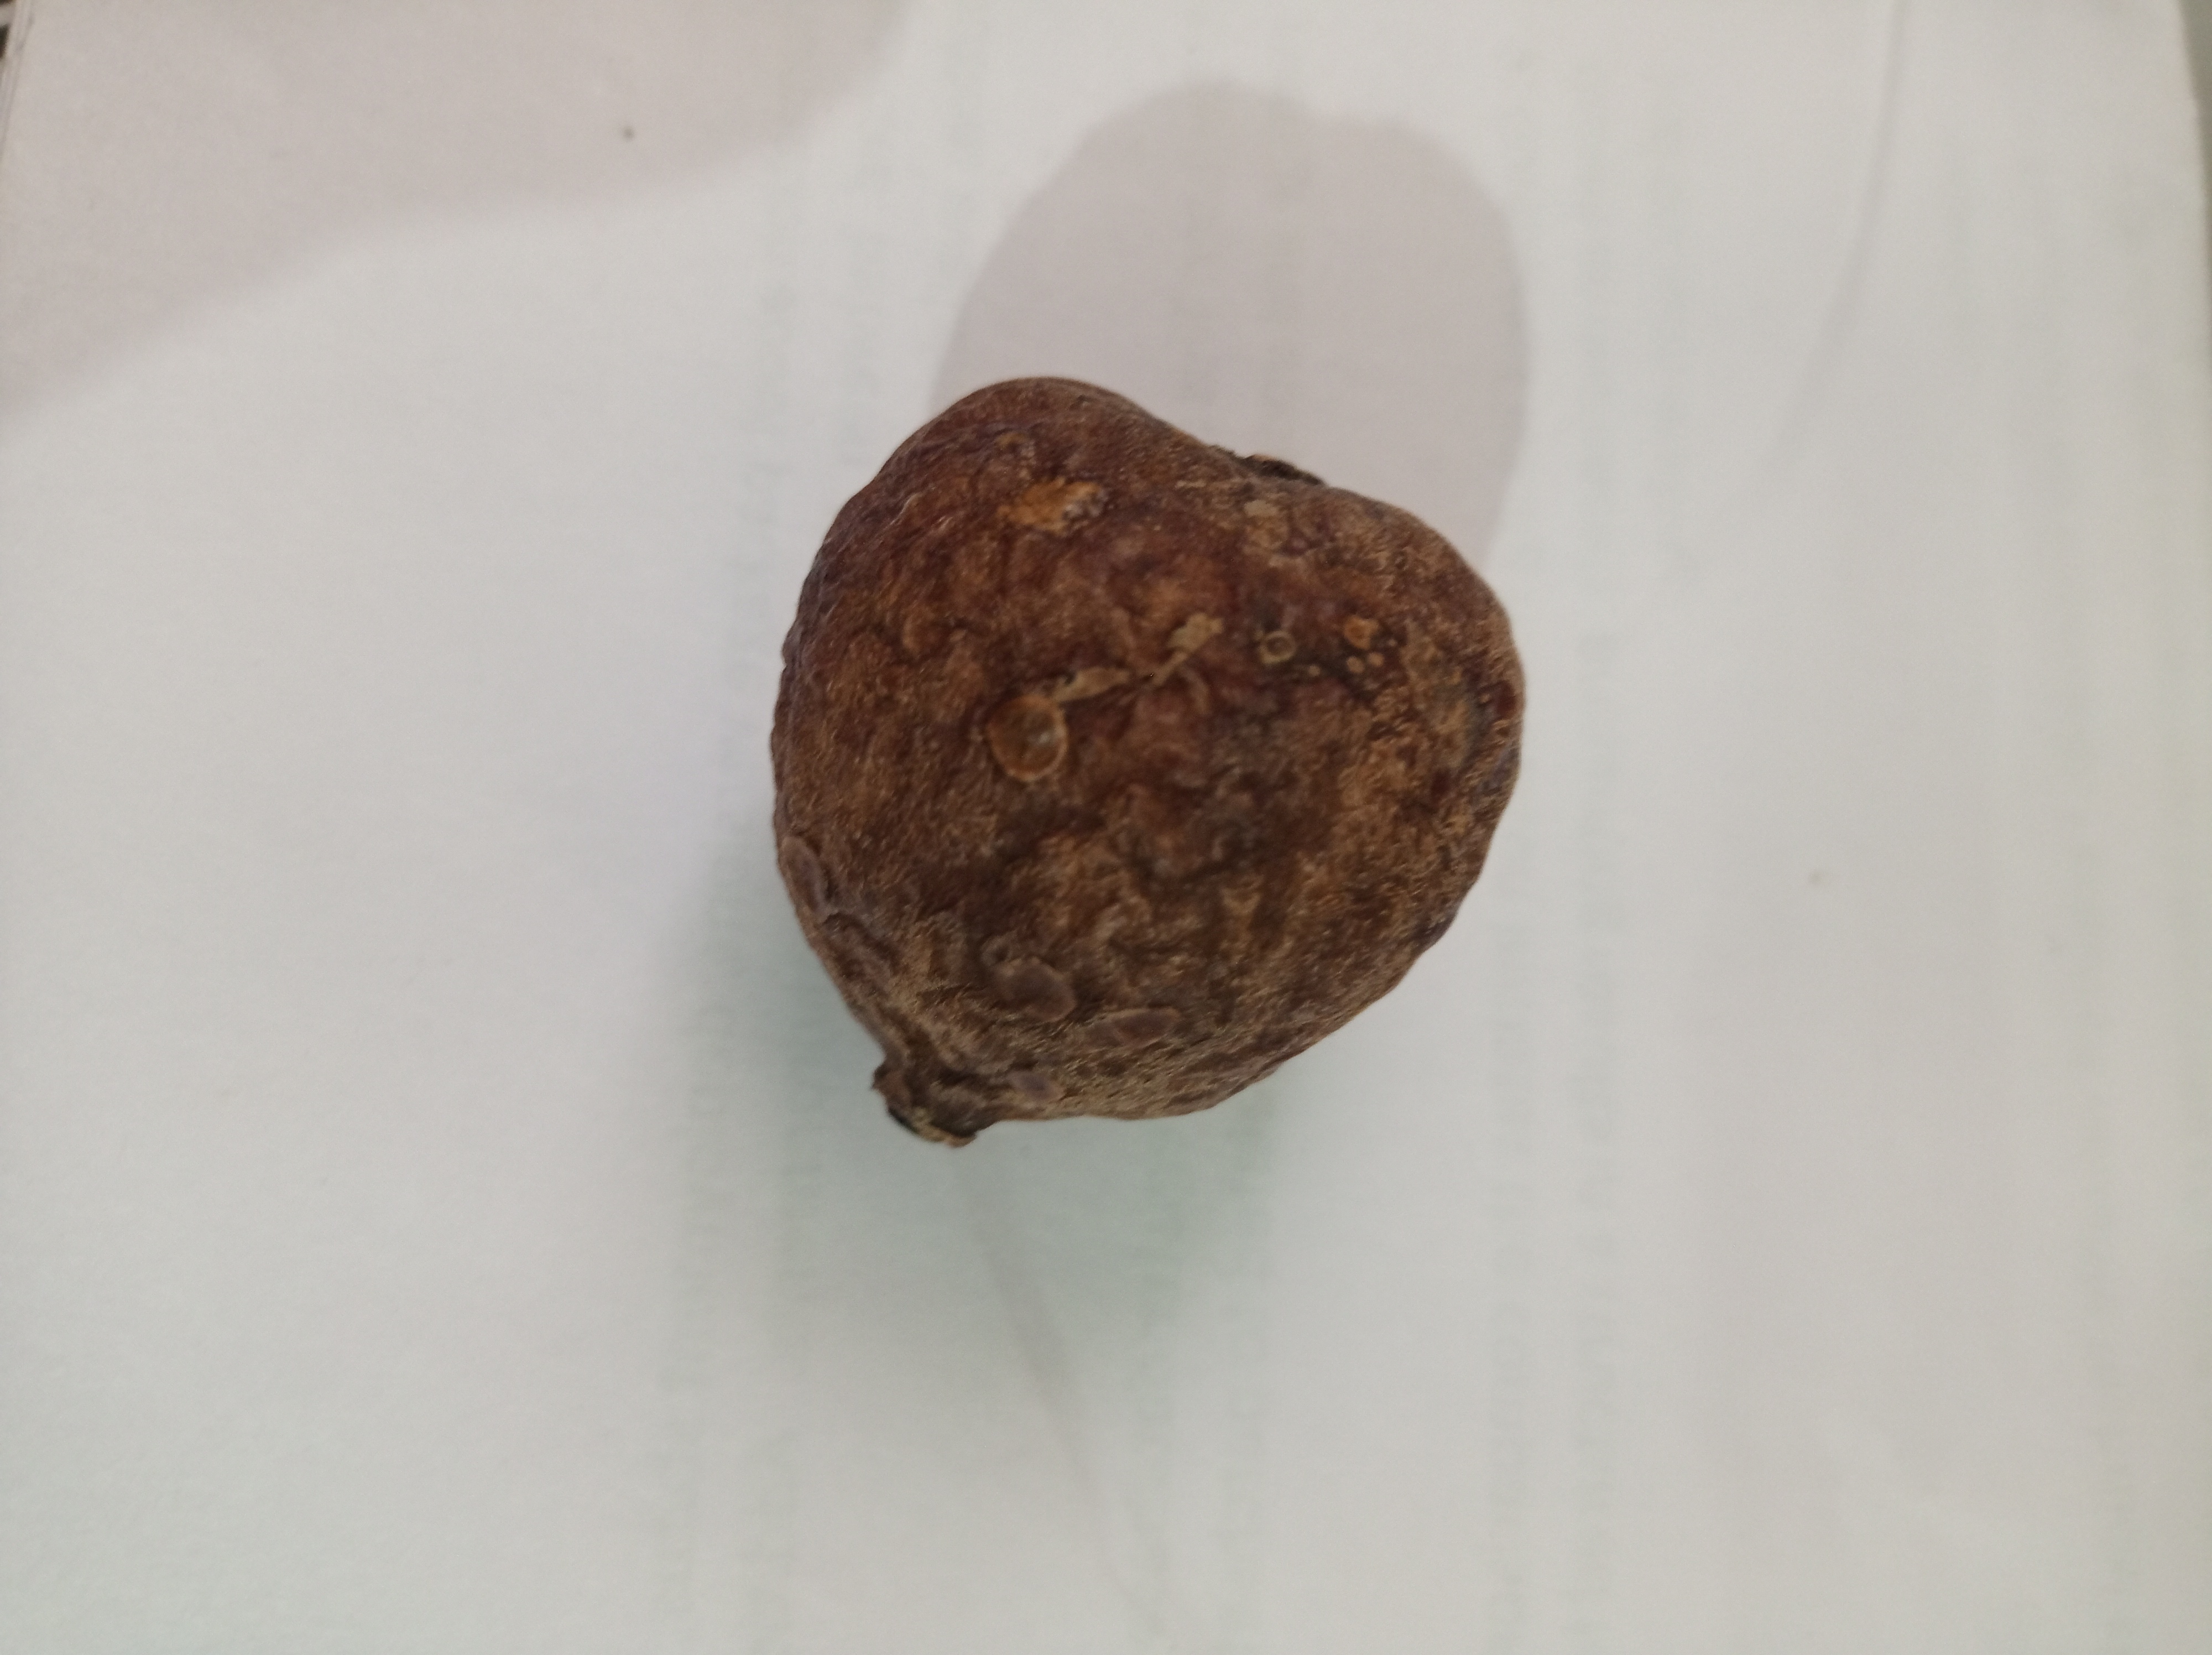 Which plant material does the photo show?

madanphal
